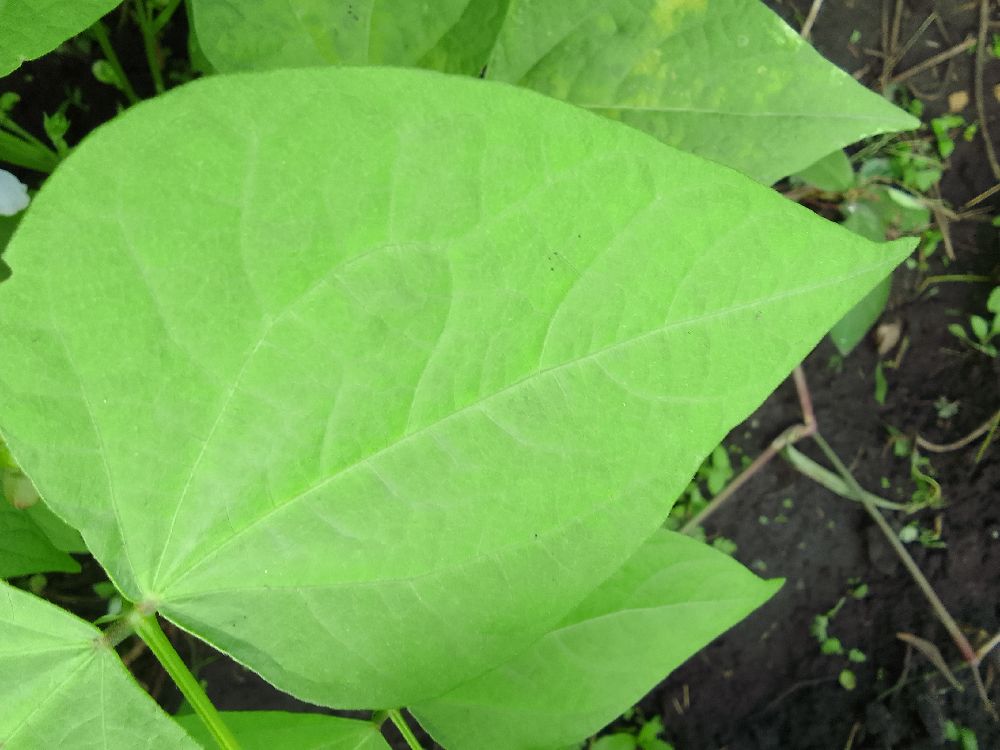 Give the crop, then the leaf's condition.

common bean, healthy
